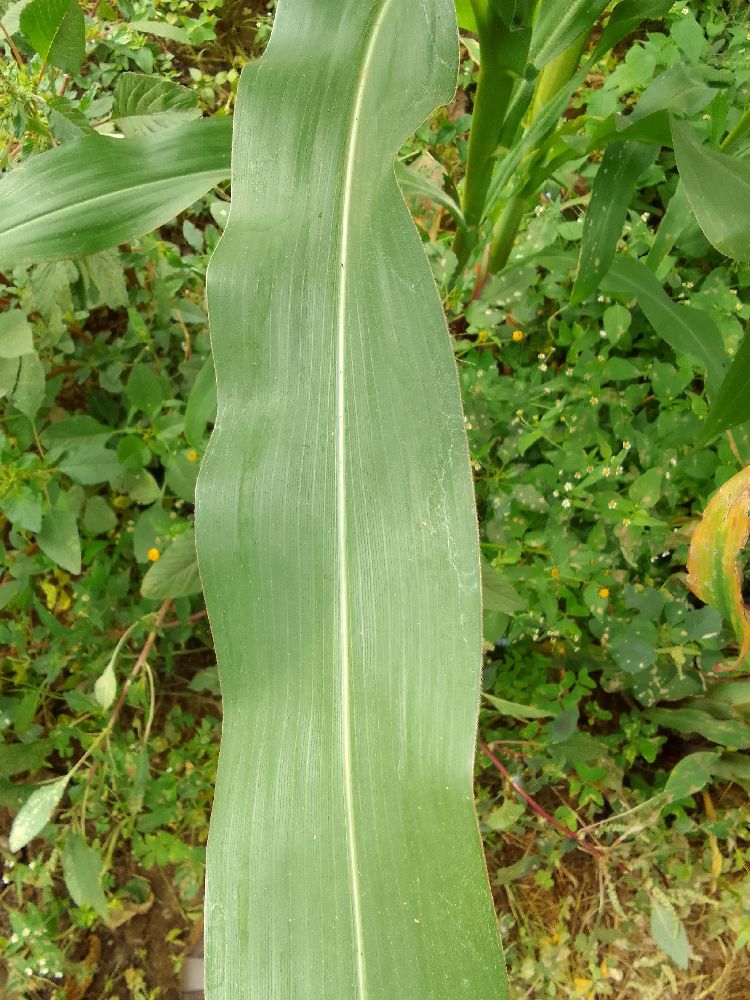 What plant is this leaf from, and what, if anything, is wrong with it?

maize, healthy
